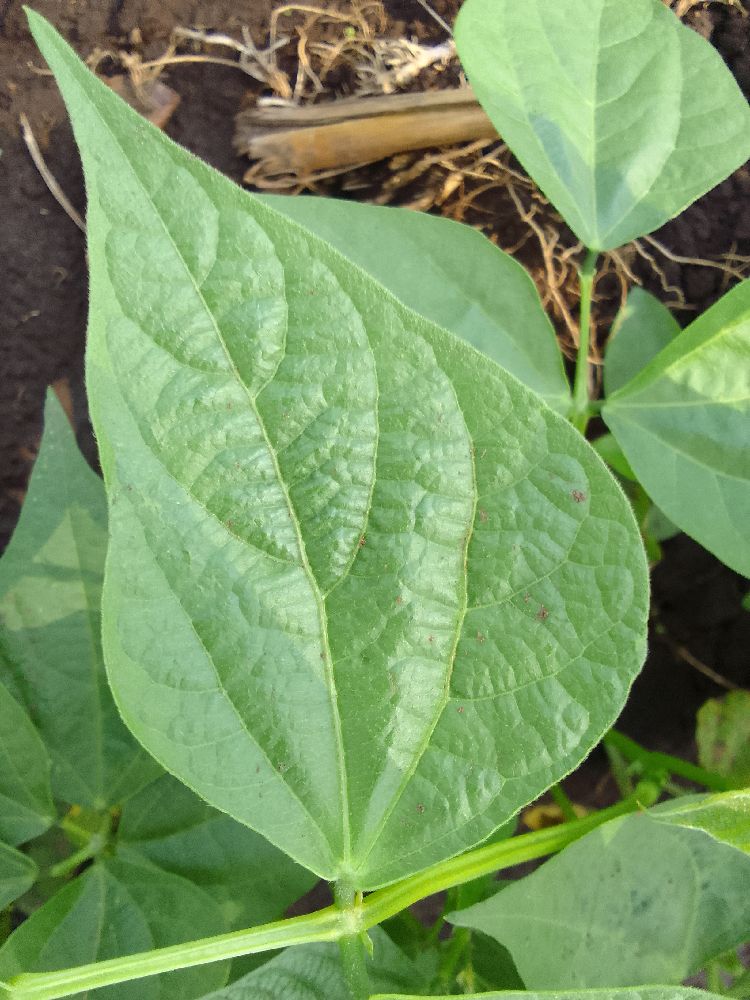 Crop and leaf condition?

common bean, healthy
